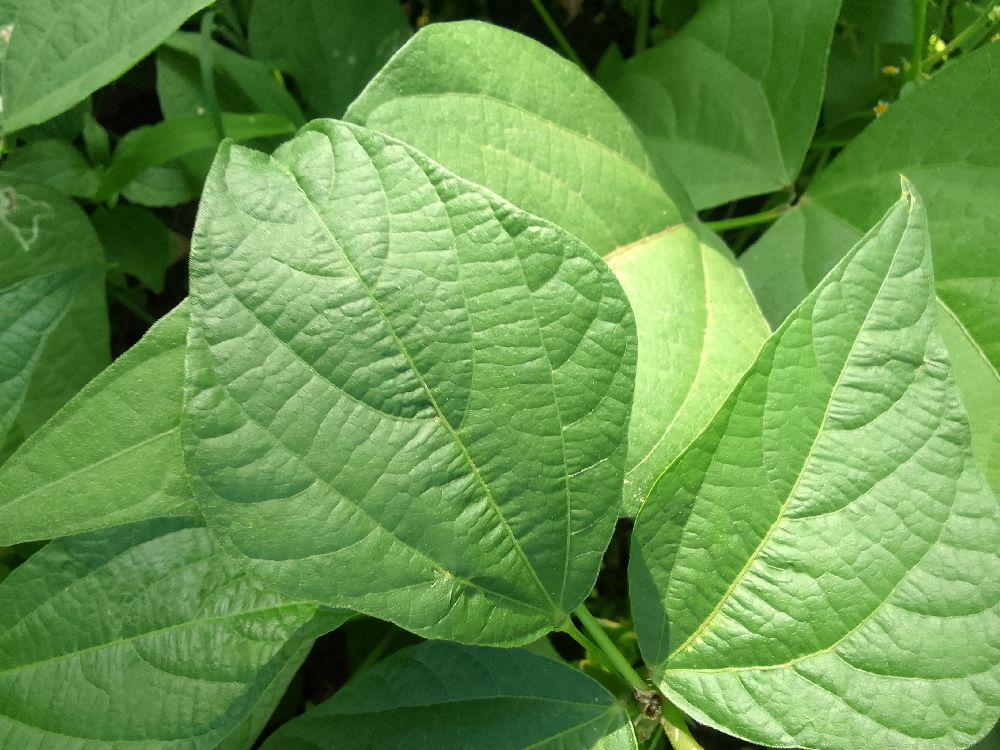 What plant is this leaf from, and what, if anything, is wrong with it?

common bean, healthy
